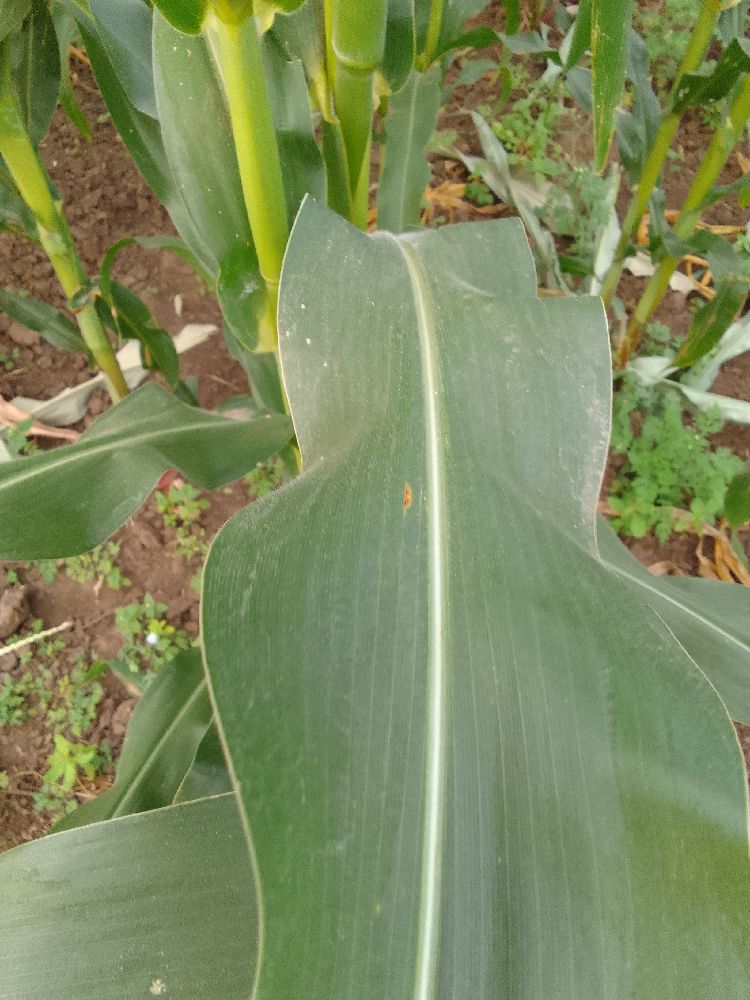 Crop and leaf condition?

maize, healthy
